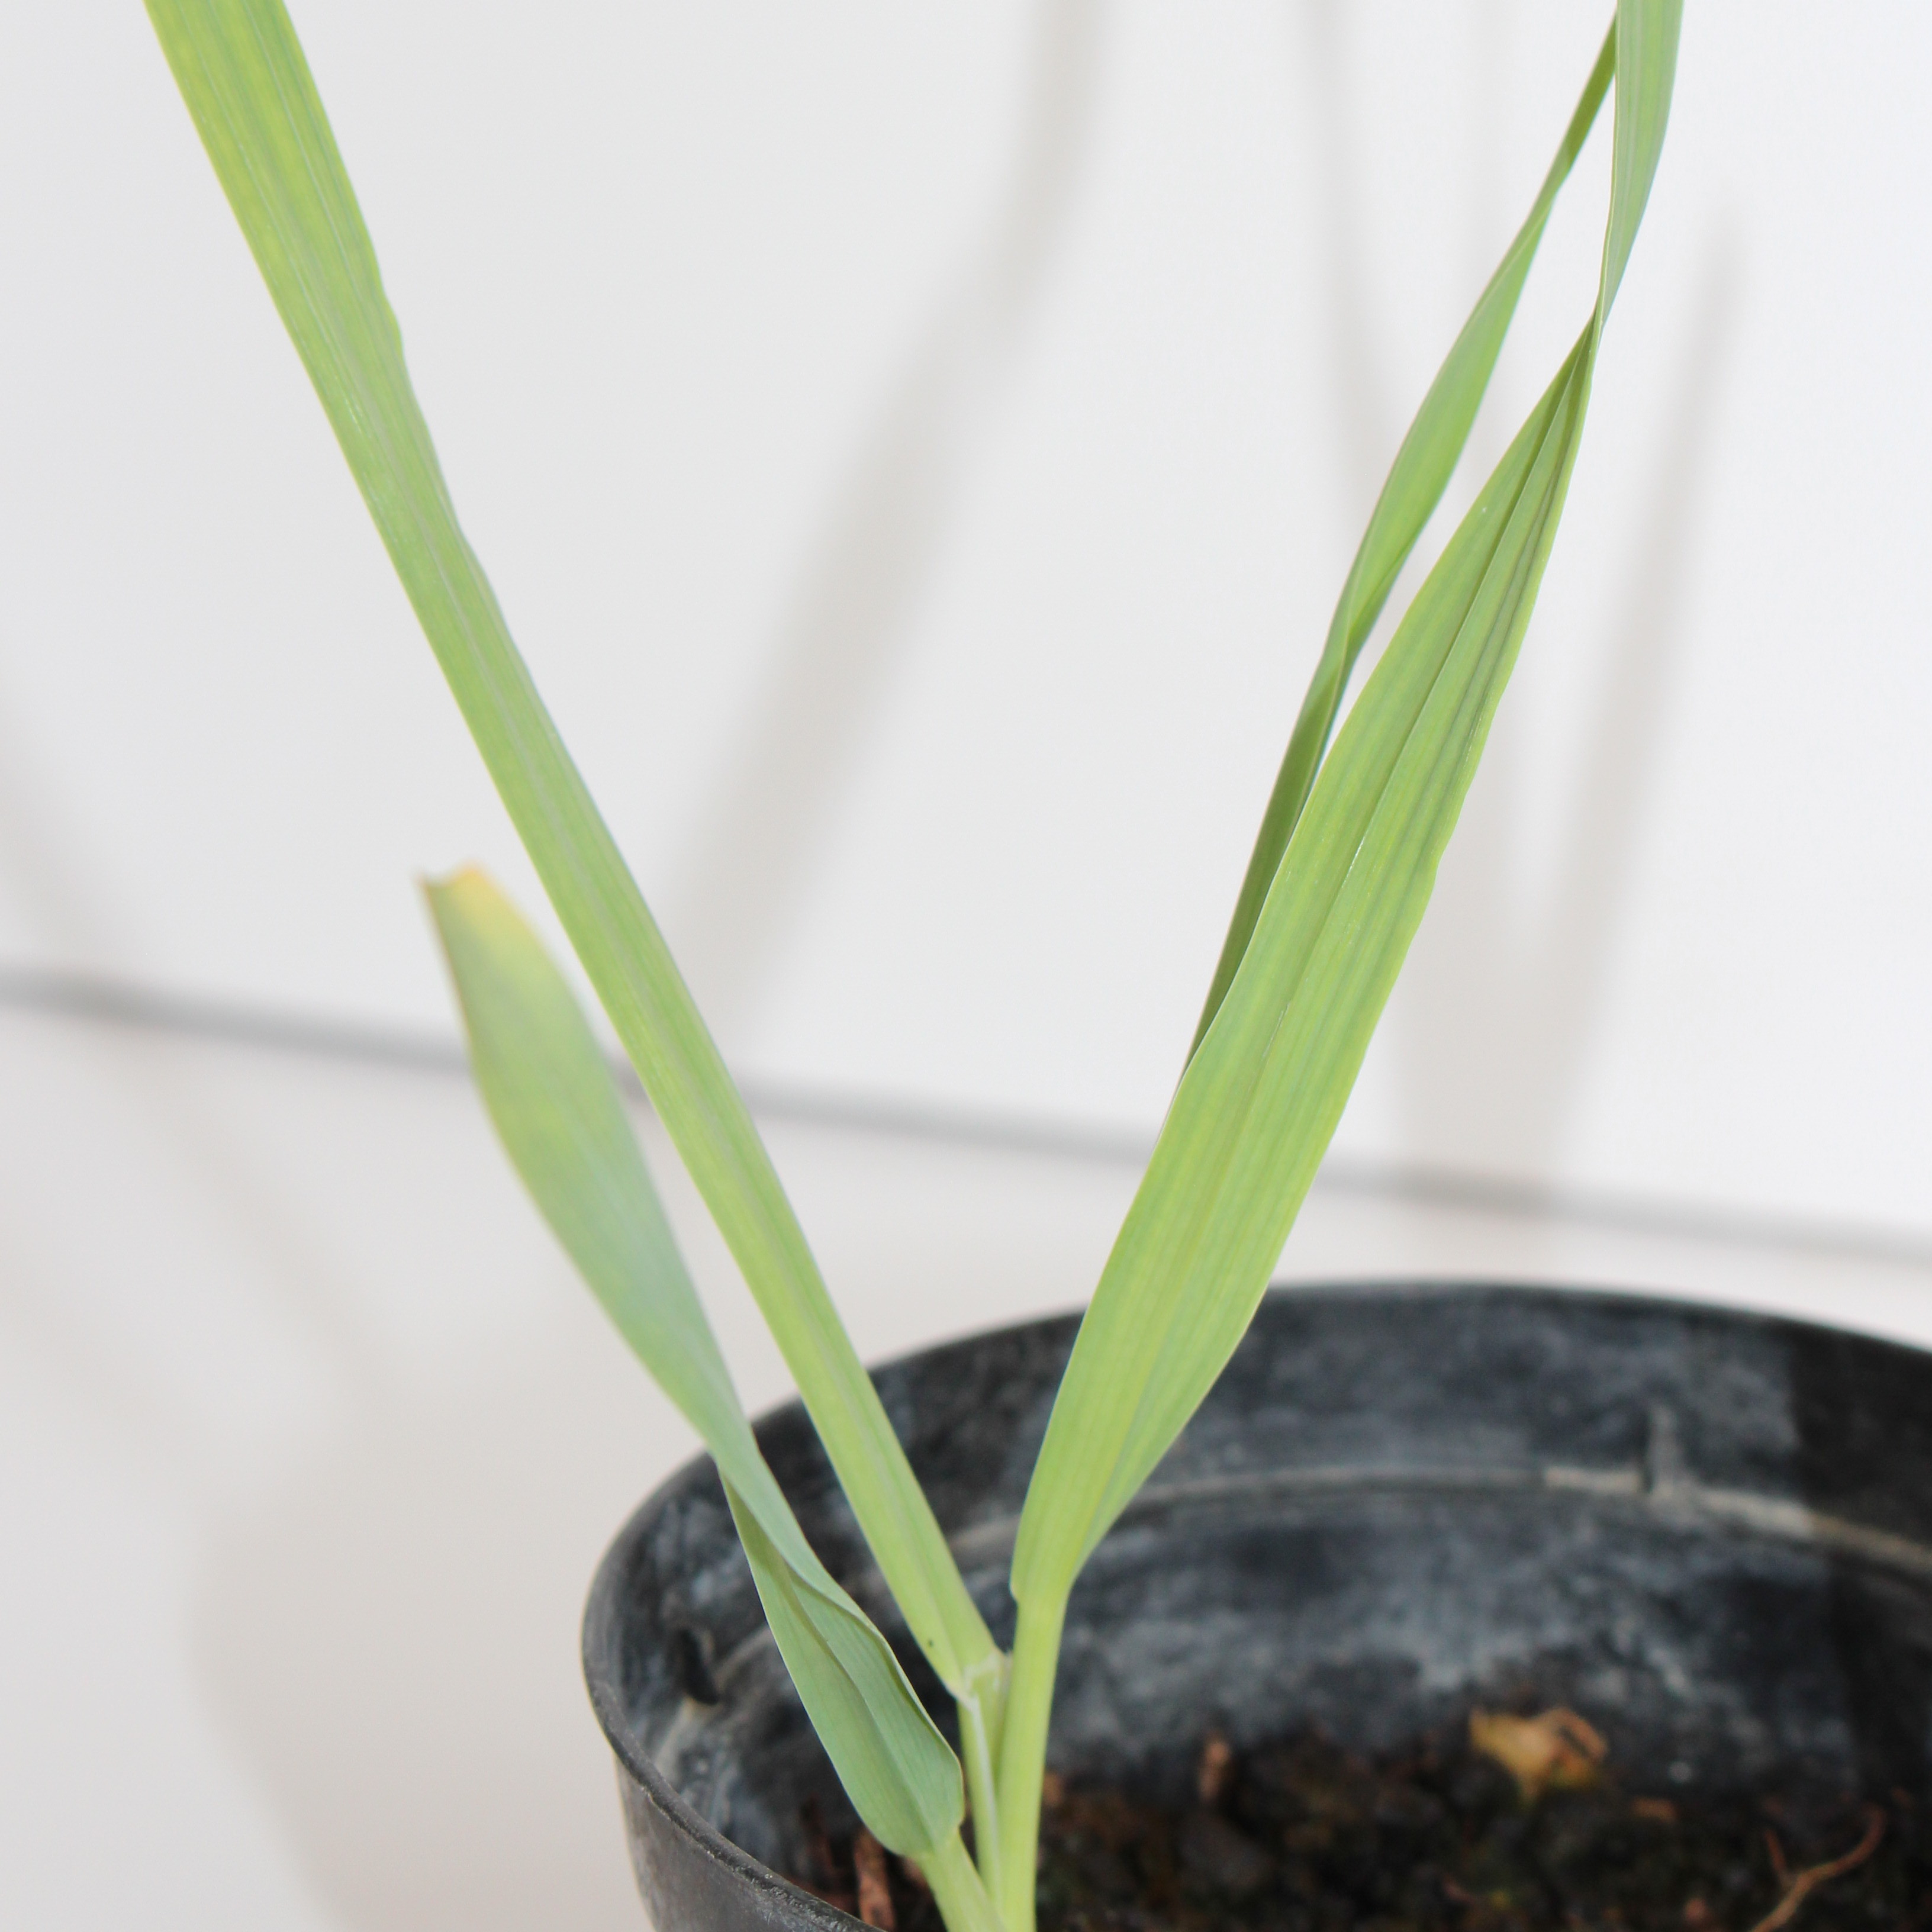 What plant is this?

Avena sterilis
